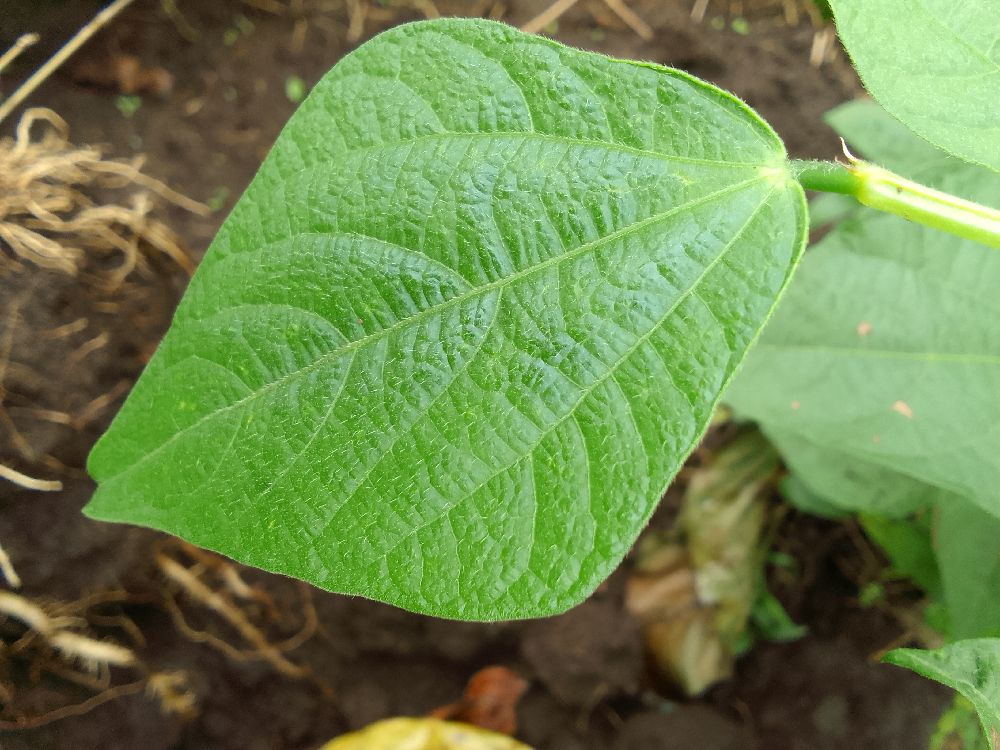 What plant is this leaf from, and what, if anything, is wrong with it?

common bean, healthy
